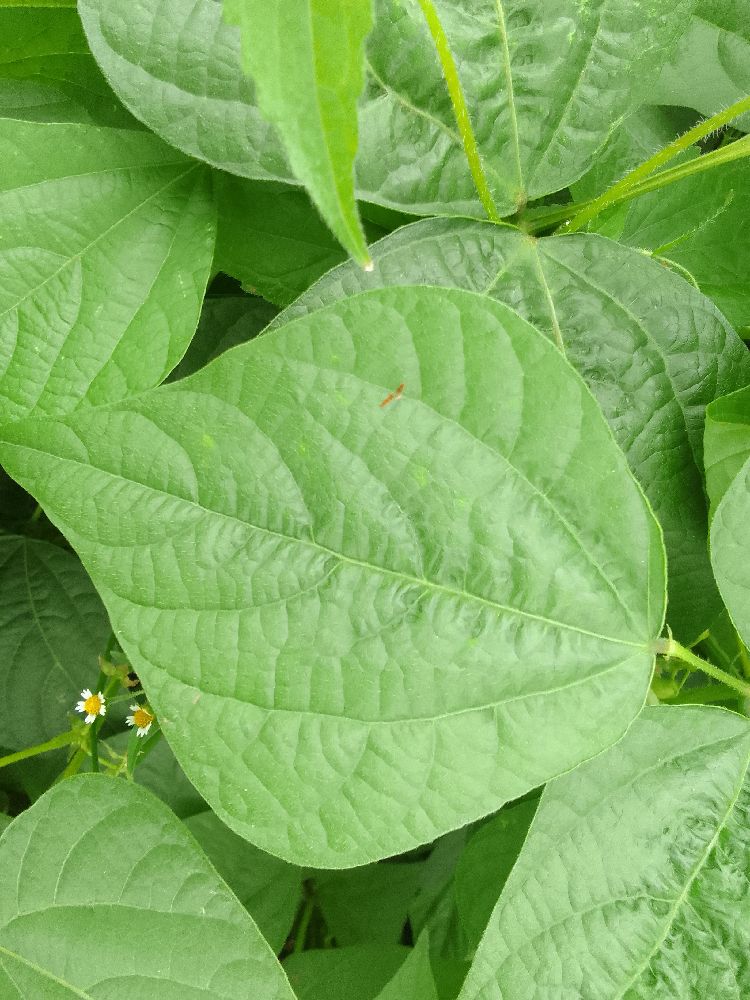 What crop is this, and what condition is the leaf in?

common bean, healthy
